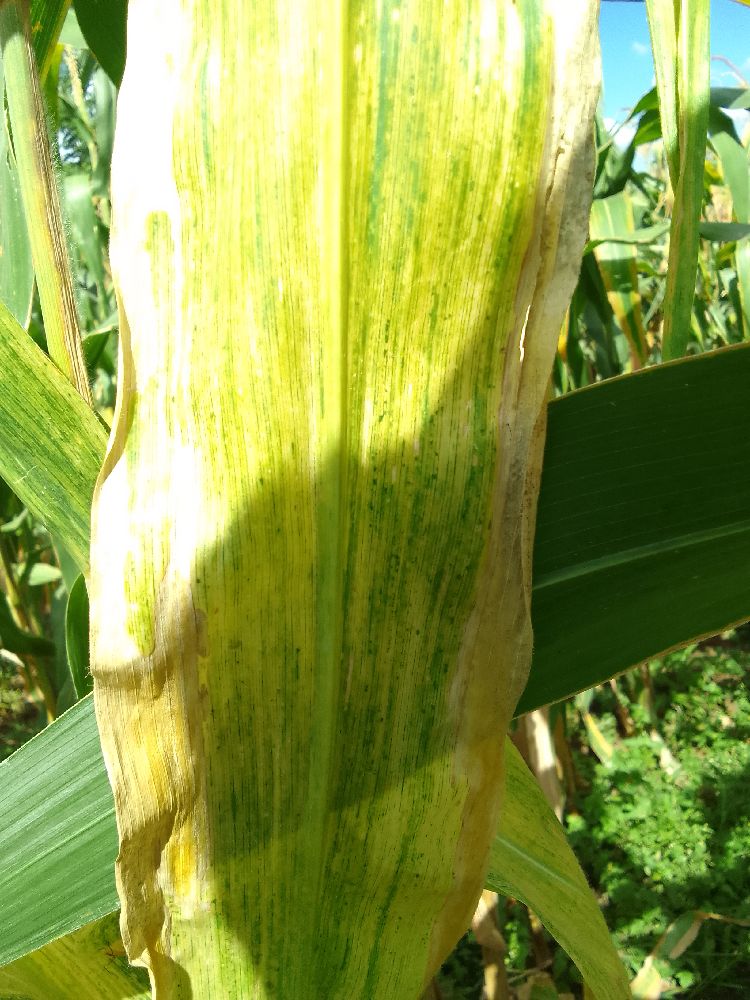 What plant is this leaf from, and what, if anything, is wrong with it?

maize, maize lethal necrosis
